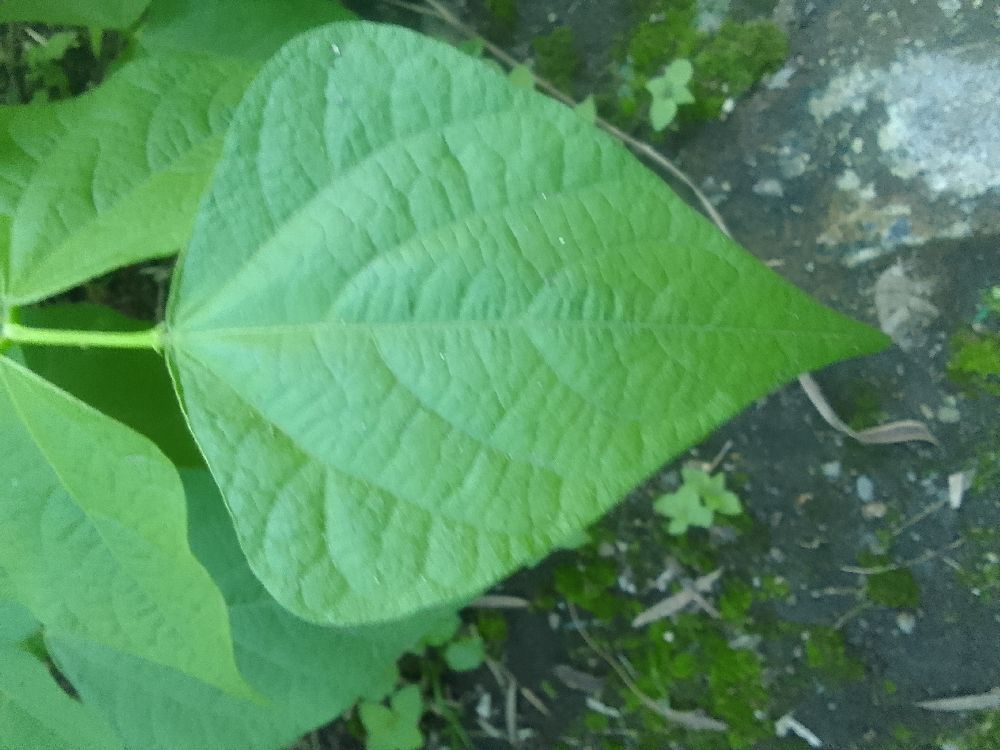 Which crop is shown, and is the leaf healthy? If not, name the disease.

common bean, healthy
